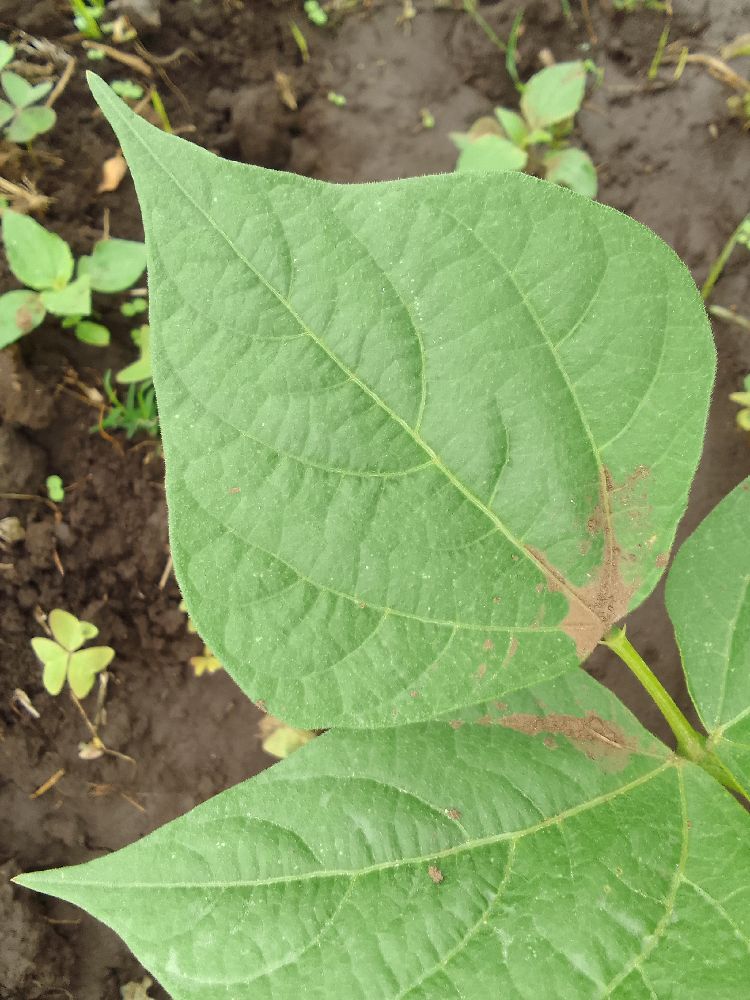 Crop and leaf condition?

common bean, healthy
